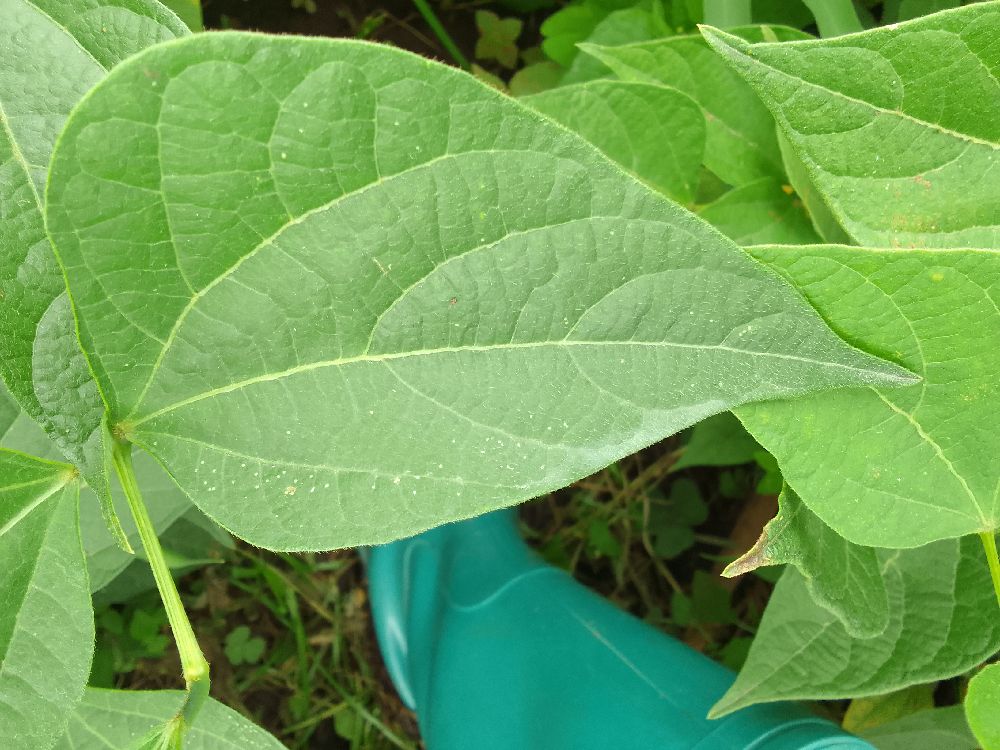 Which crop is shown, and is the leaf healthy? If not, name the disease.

common bean, healthy
